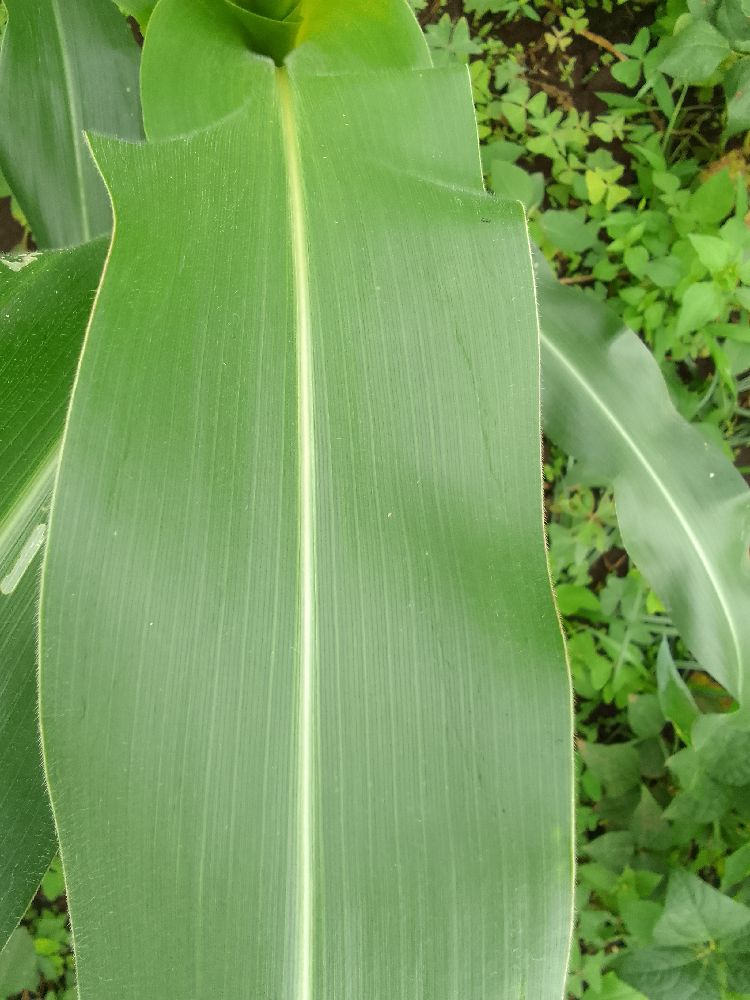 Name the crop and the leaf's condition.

maize, healthy
